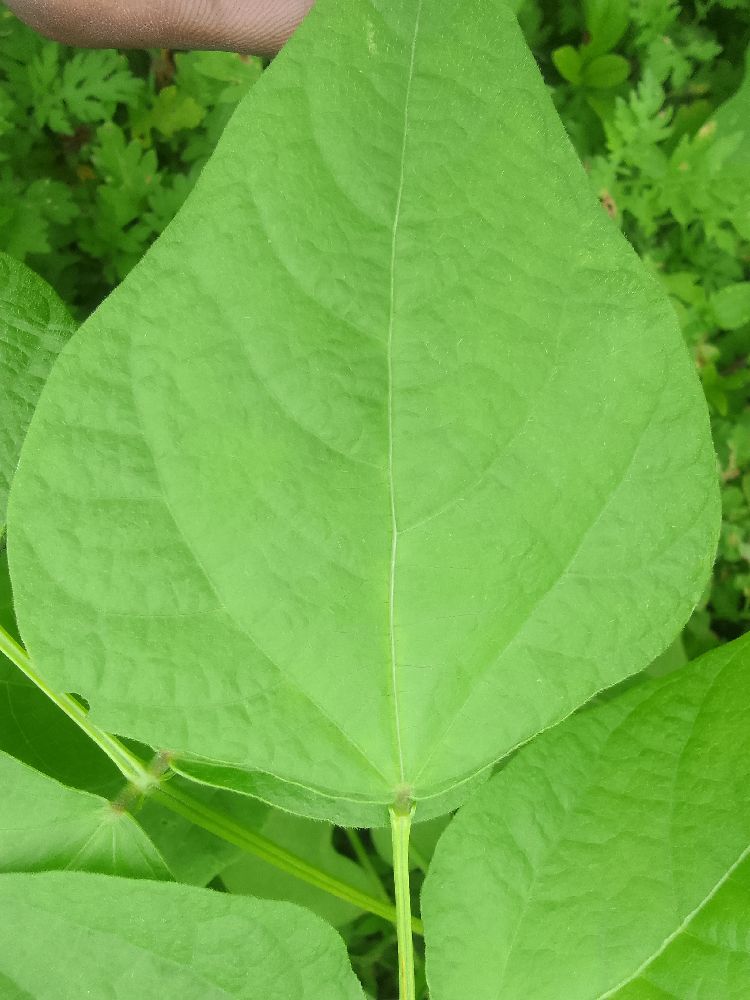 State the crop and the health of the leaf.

common bean, healthy
